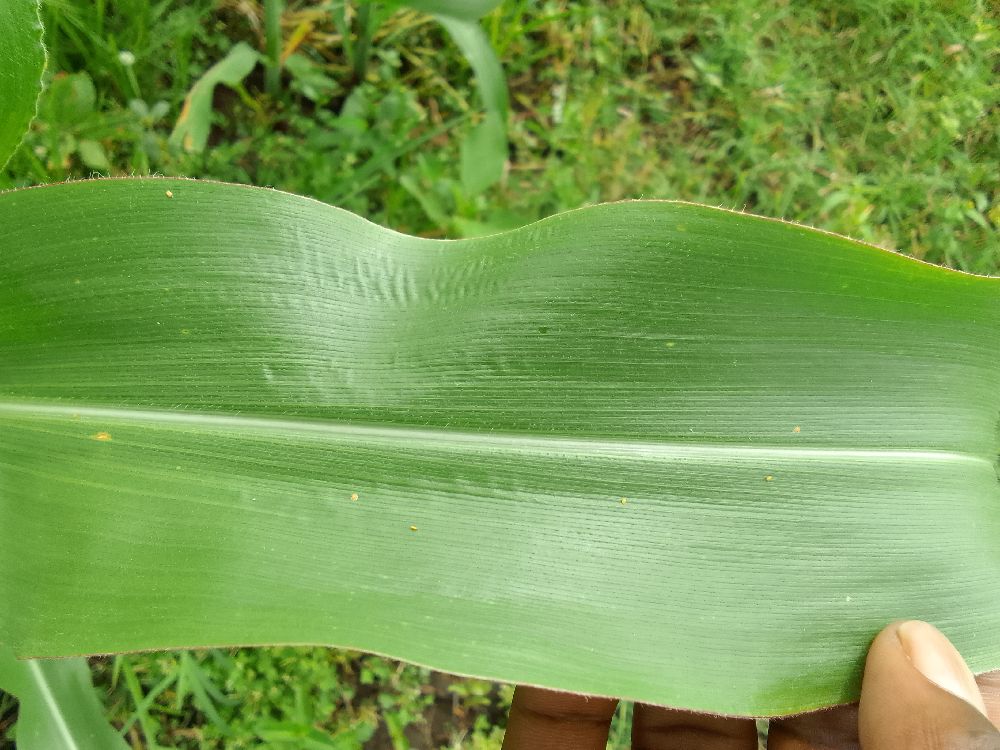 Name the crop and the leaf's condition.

maize, healthy
